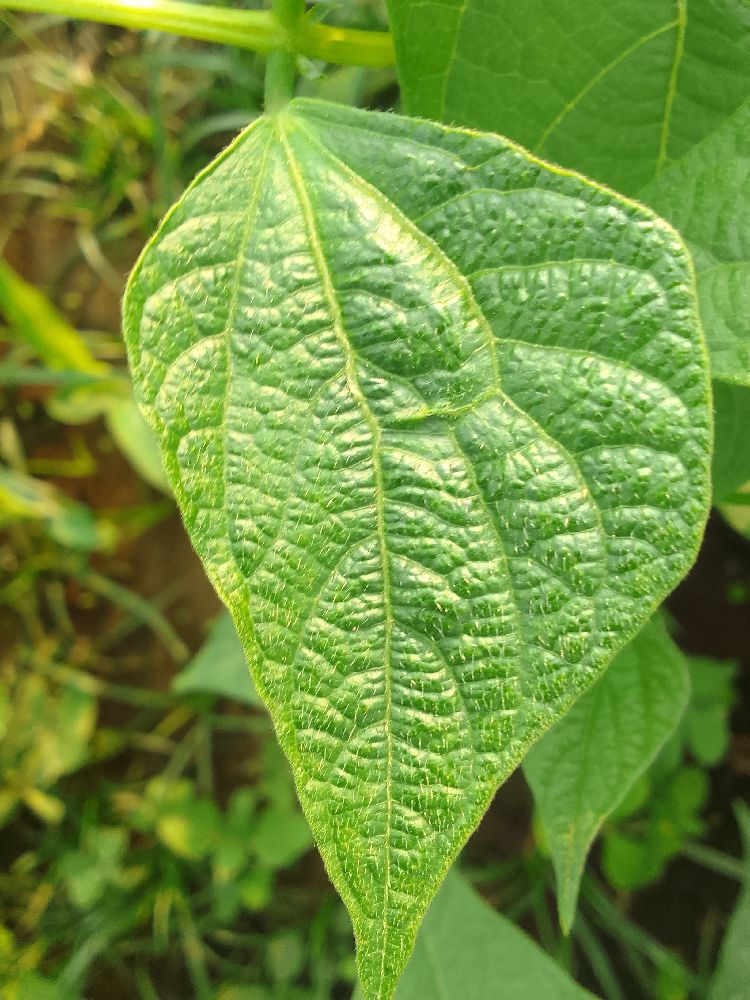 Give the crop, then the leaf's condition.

common bean, healthy
